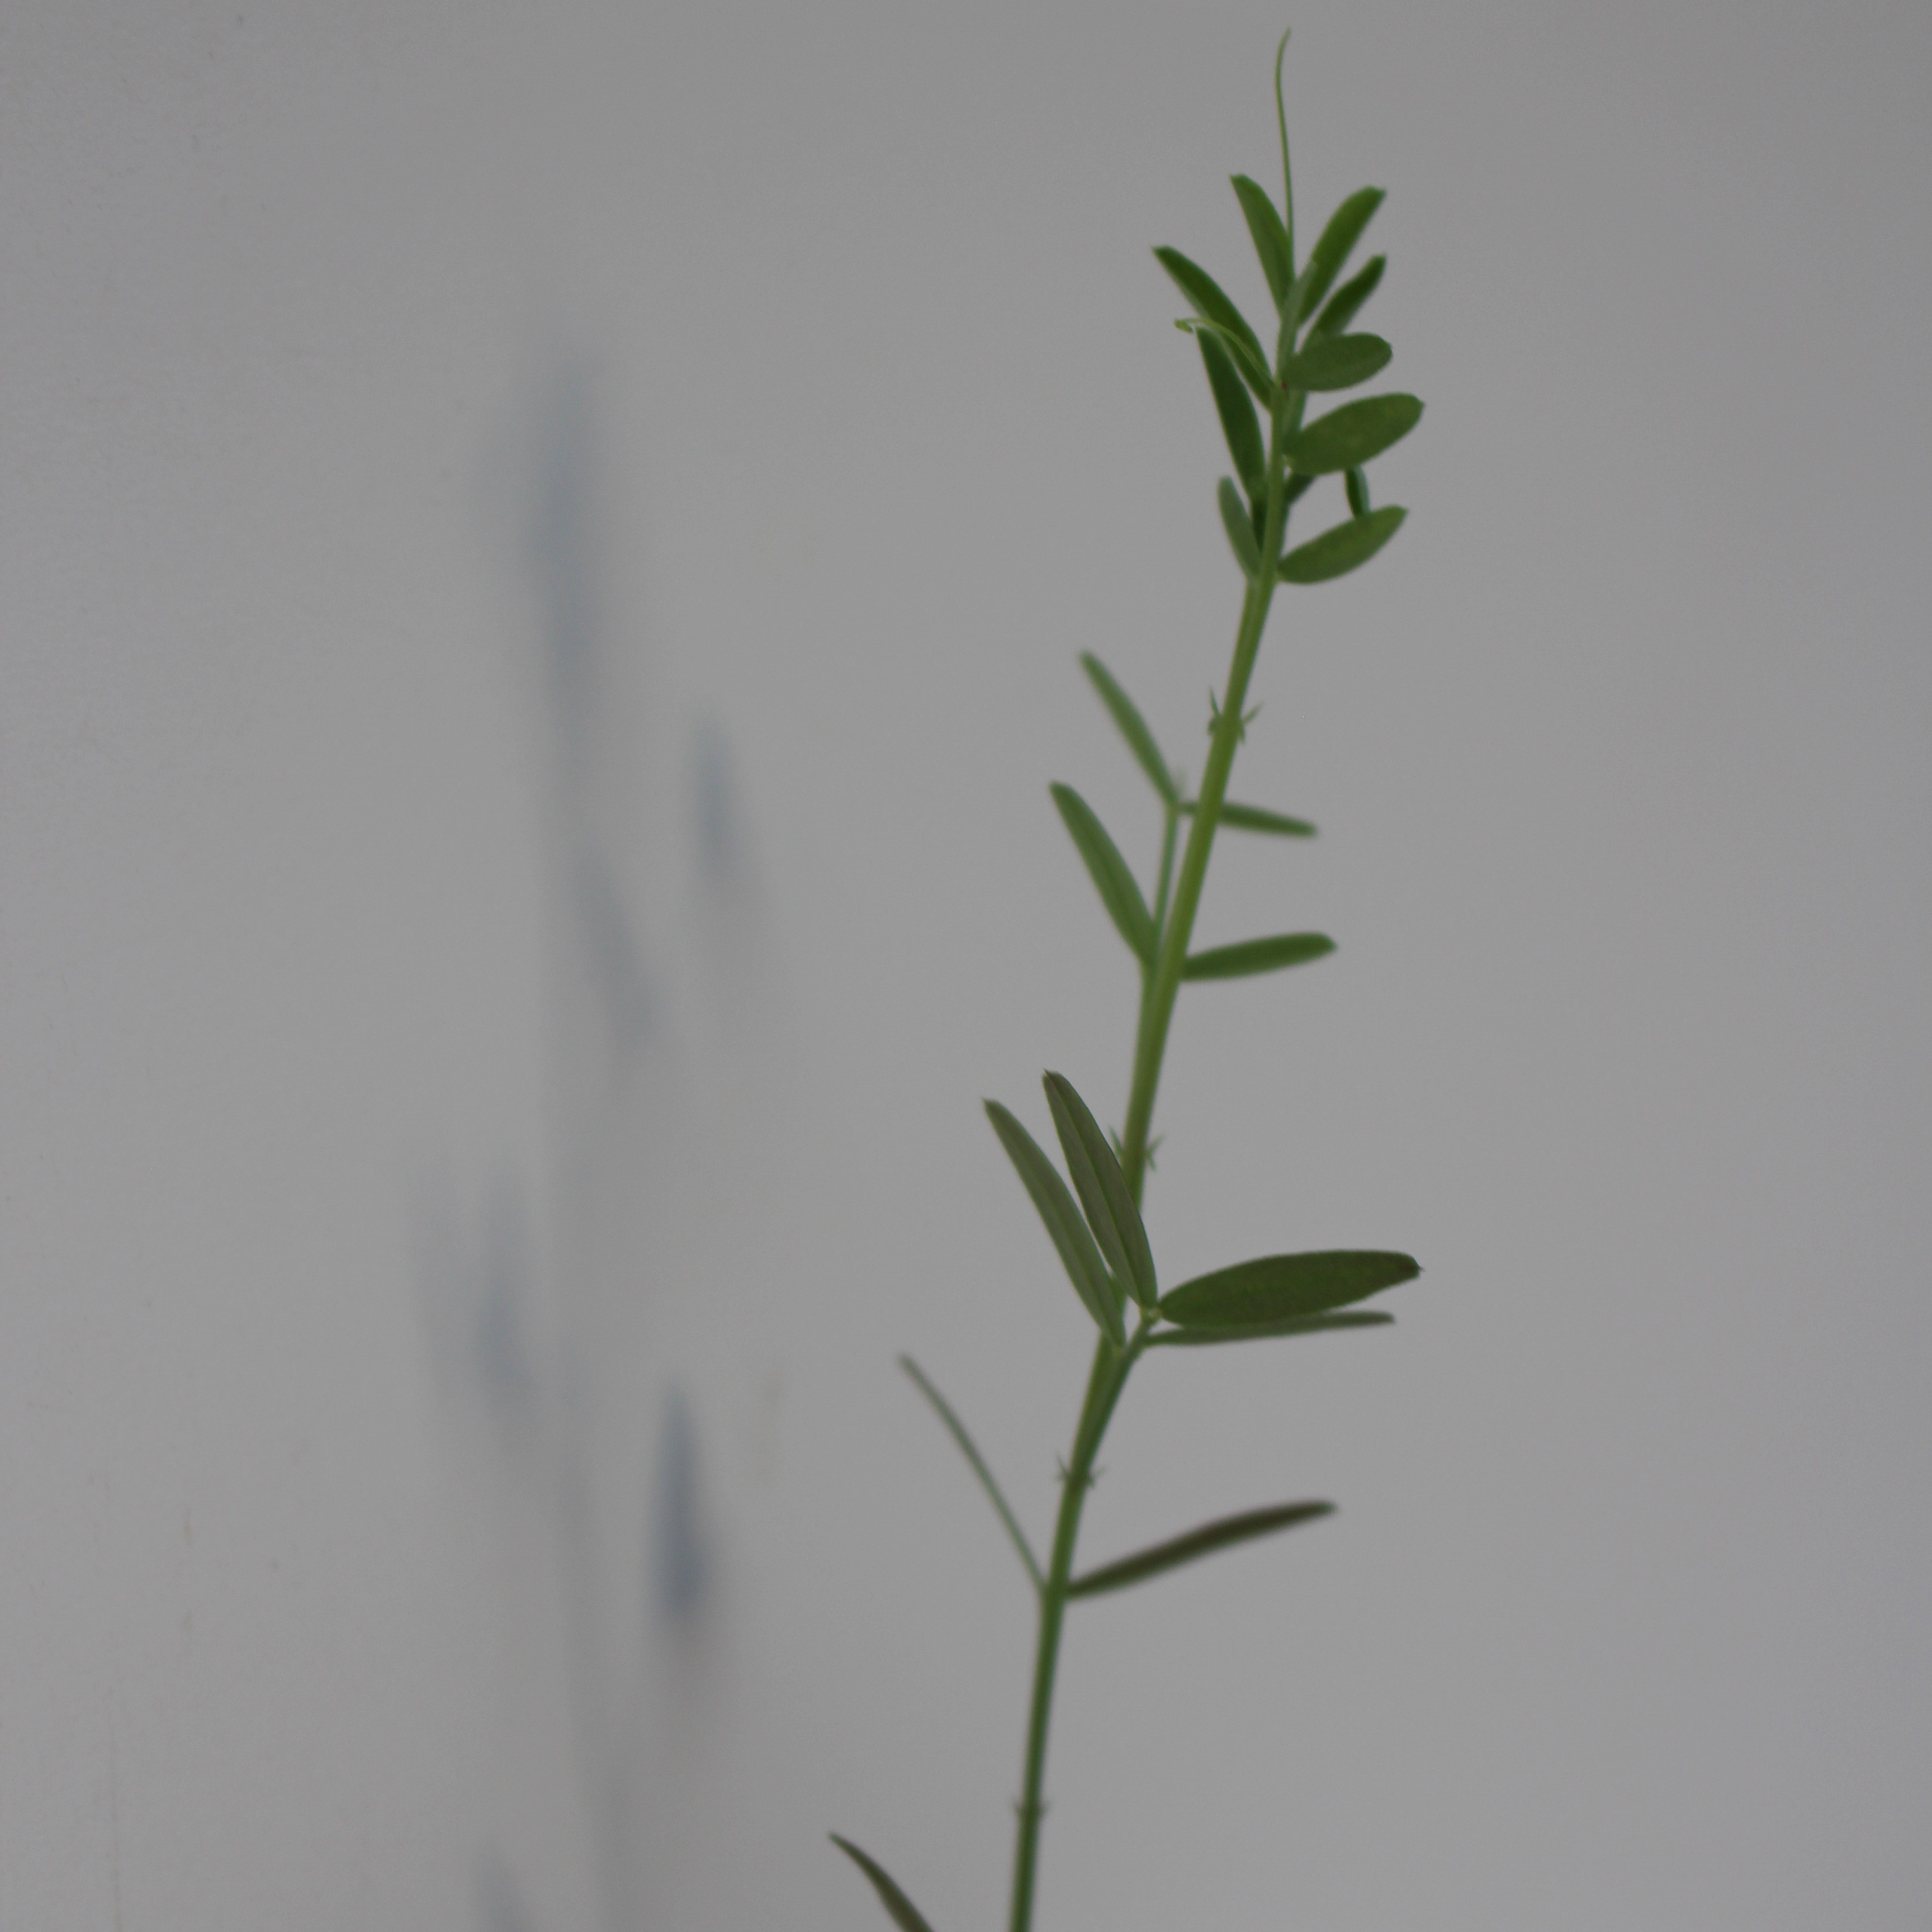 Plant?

Vicia sativa
